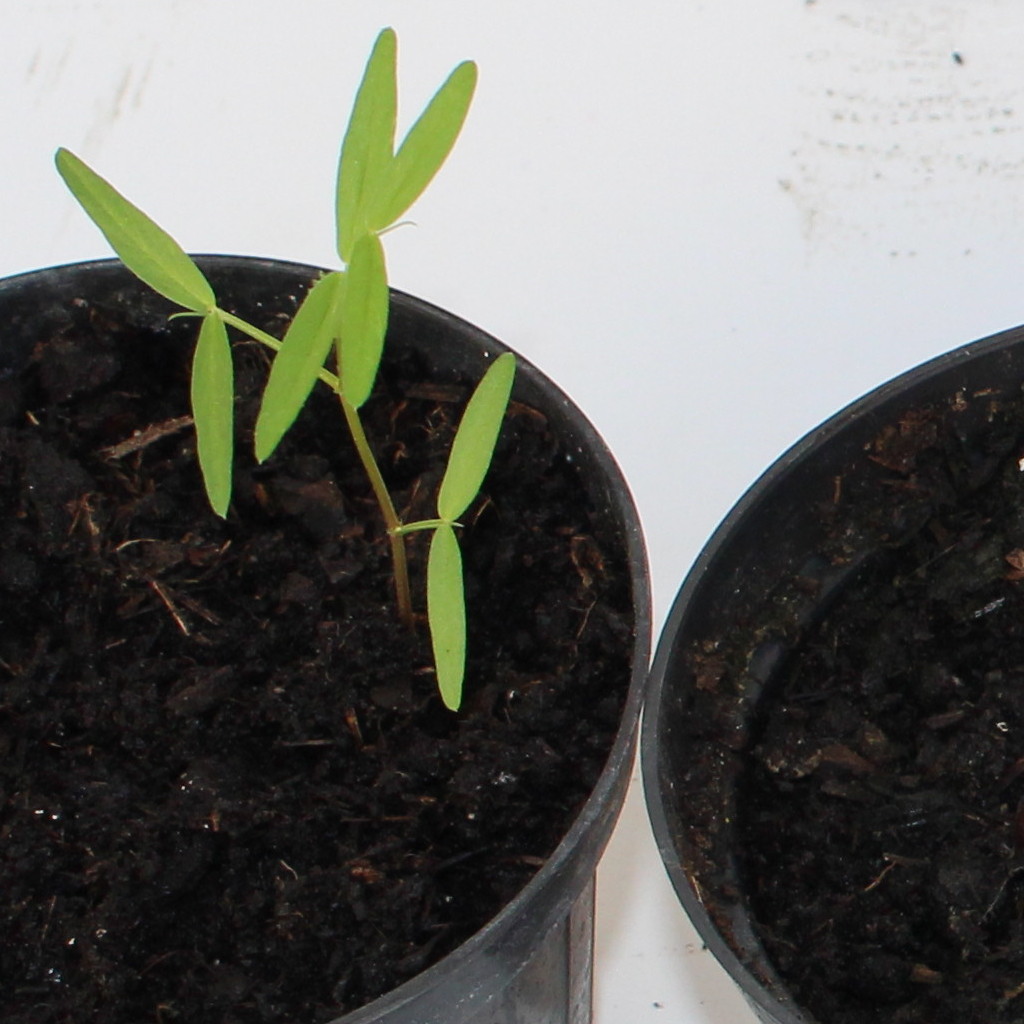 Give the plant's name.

Vicia sativa
